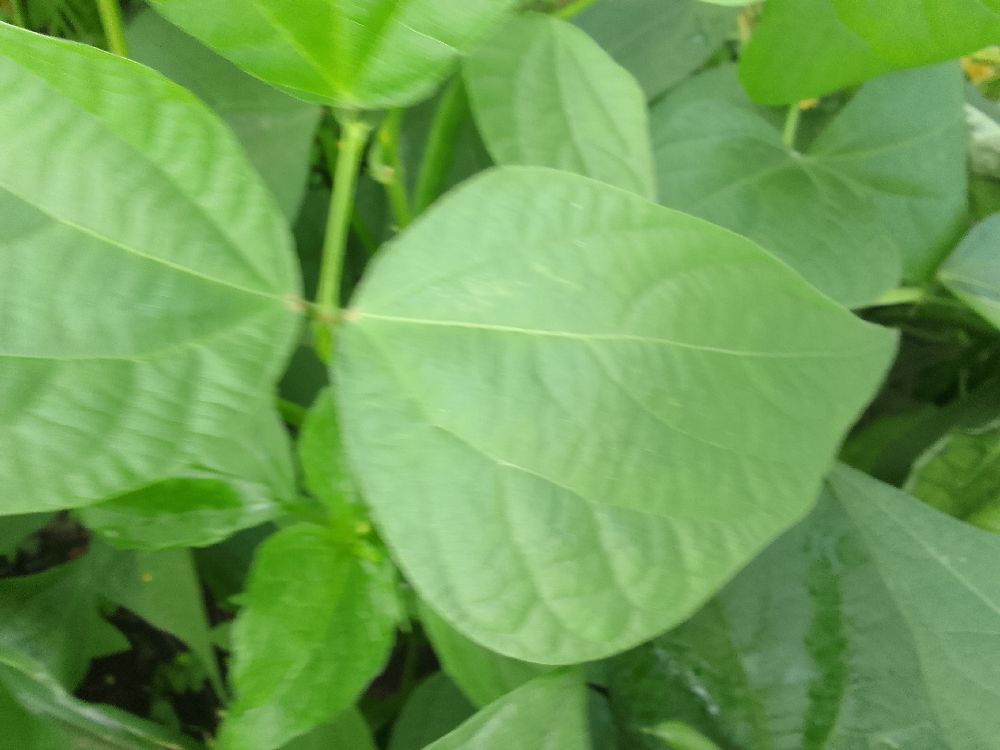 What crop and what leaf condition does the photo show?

common bean, healthy
